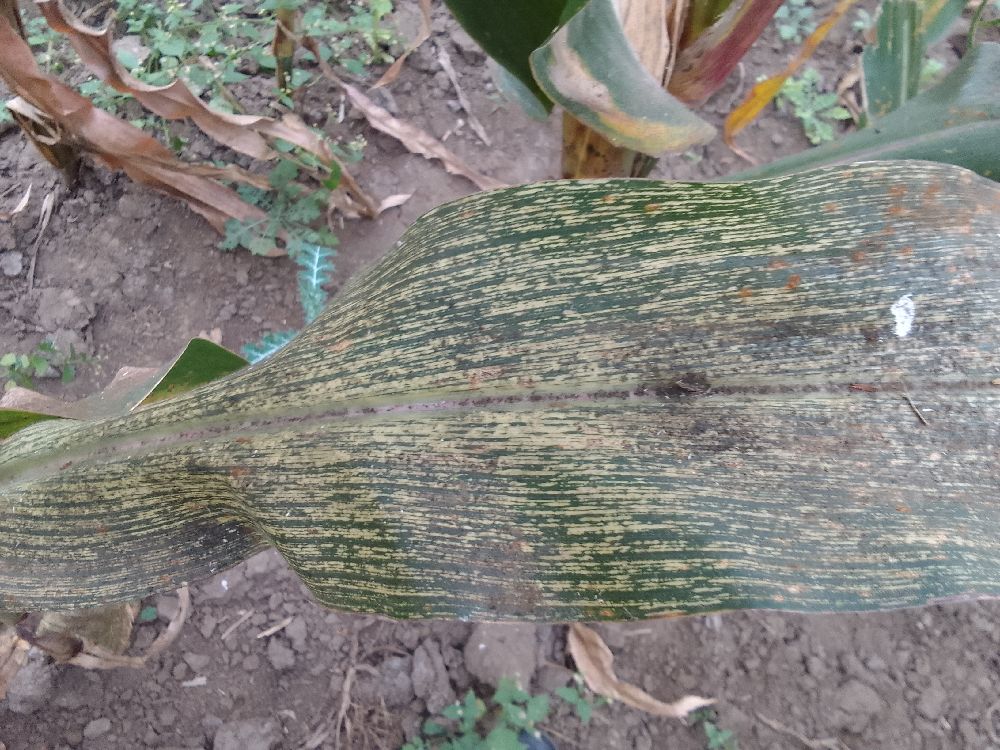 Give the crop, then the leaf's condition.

maize, maize streak virus
